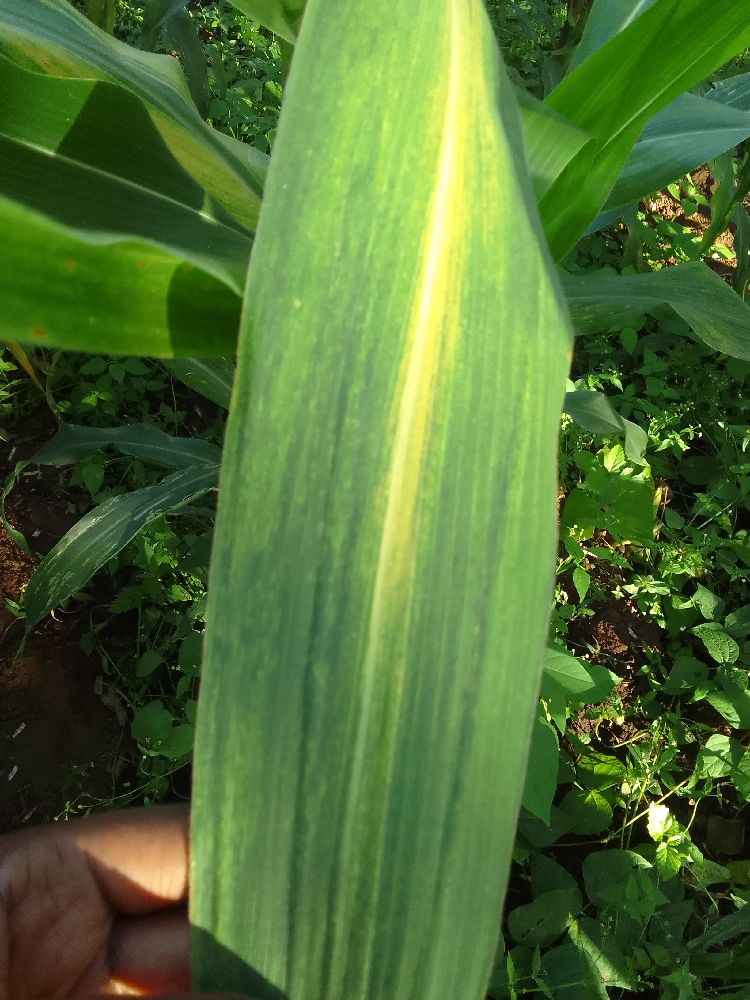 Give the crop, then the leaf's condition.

maize, maize lethal necrosis
